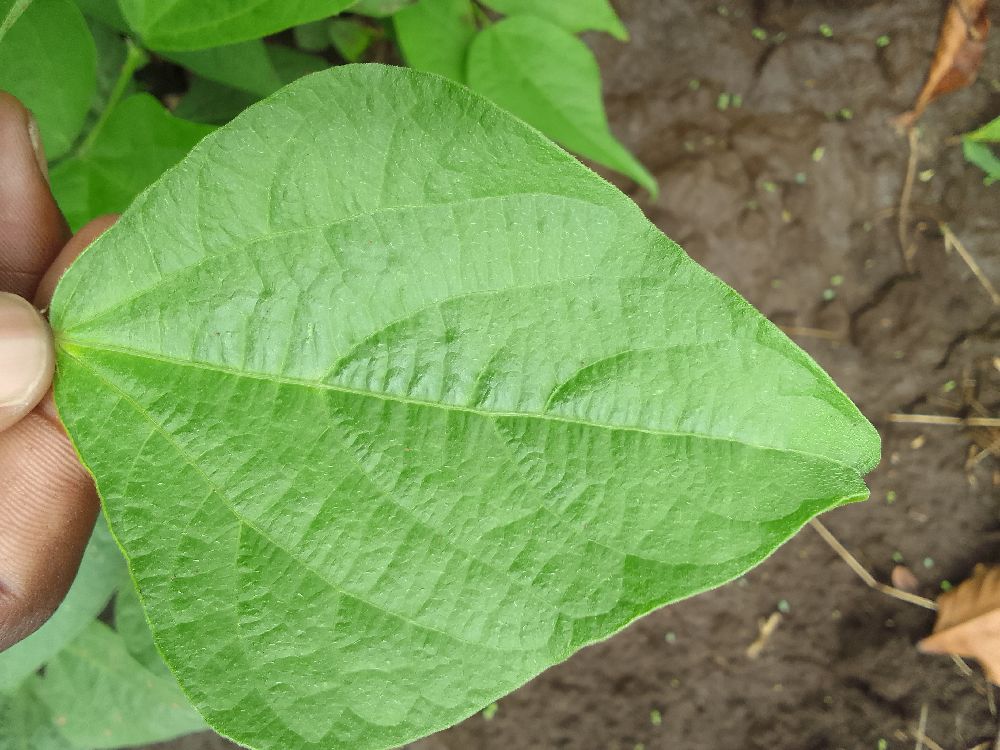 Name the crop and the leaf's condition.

common bean, healthy
